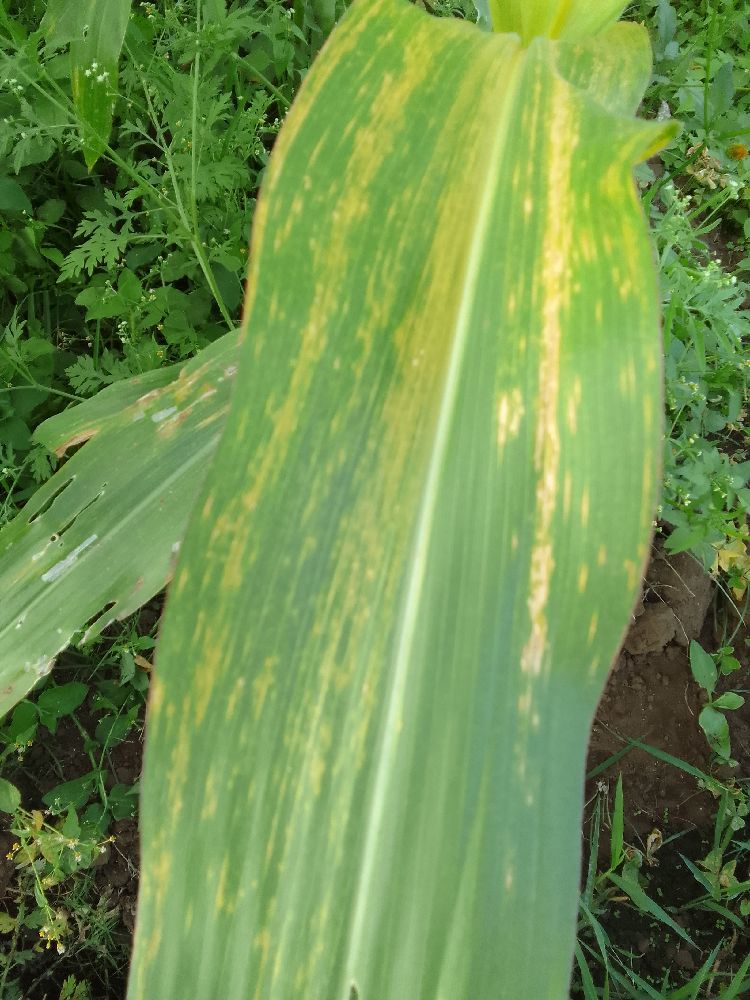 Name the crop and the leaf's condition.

maize, maize lethal necrosis
